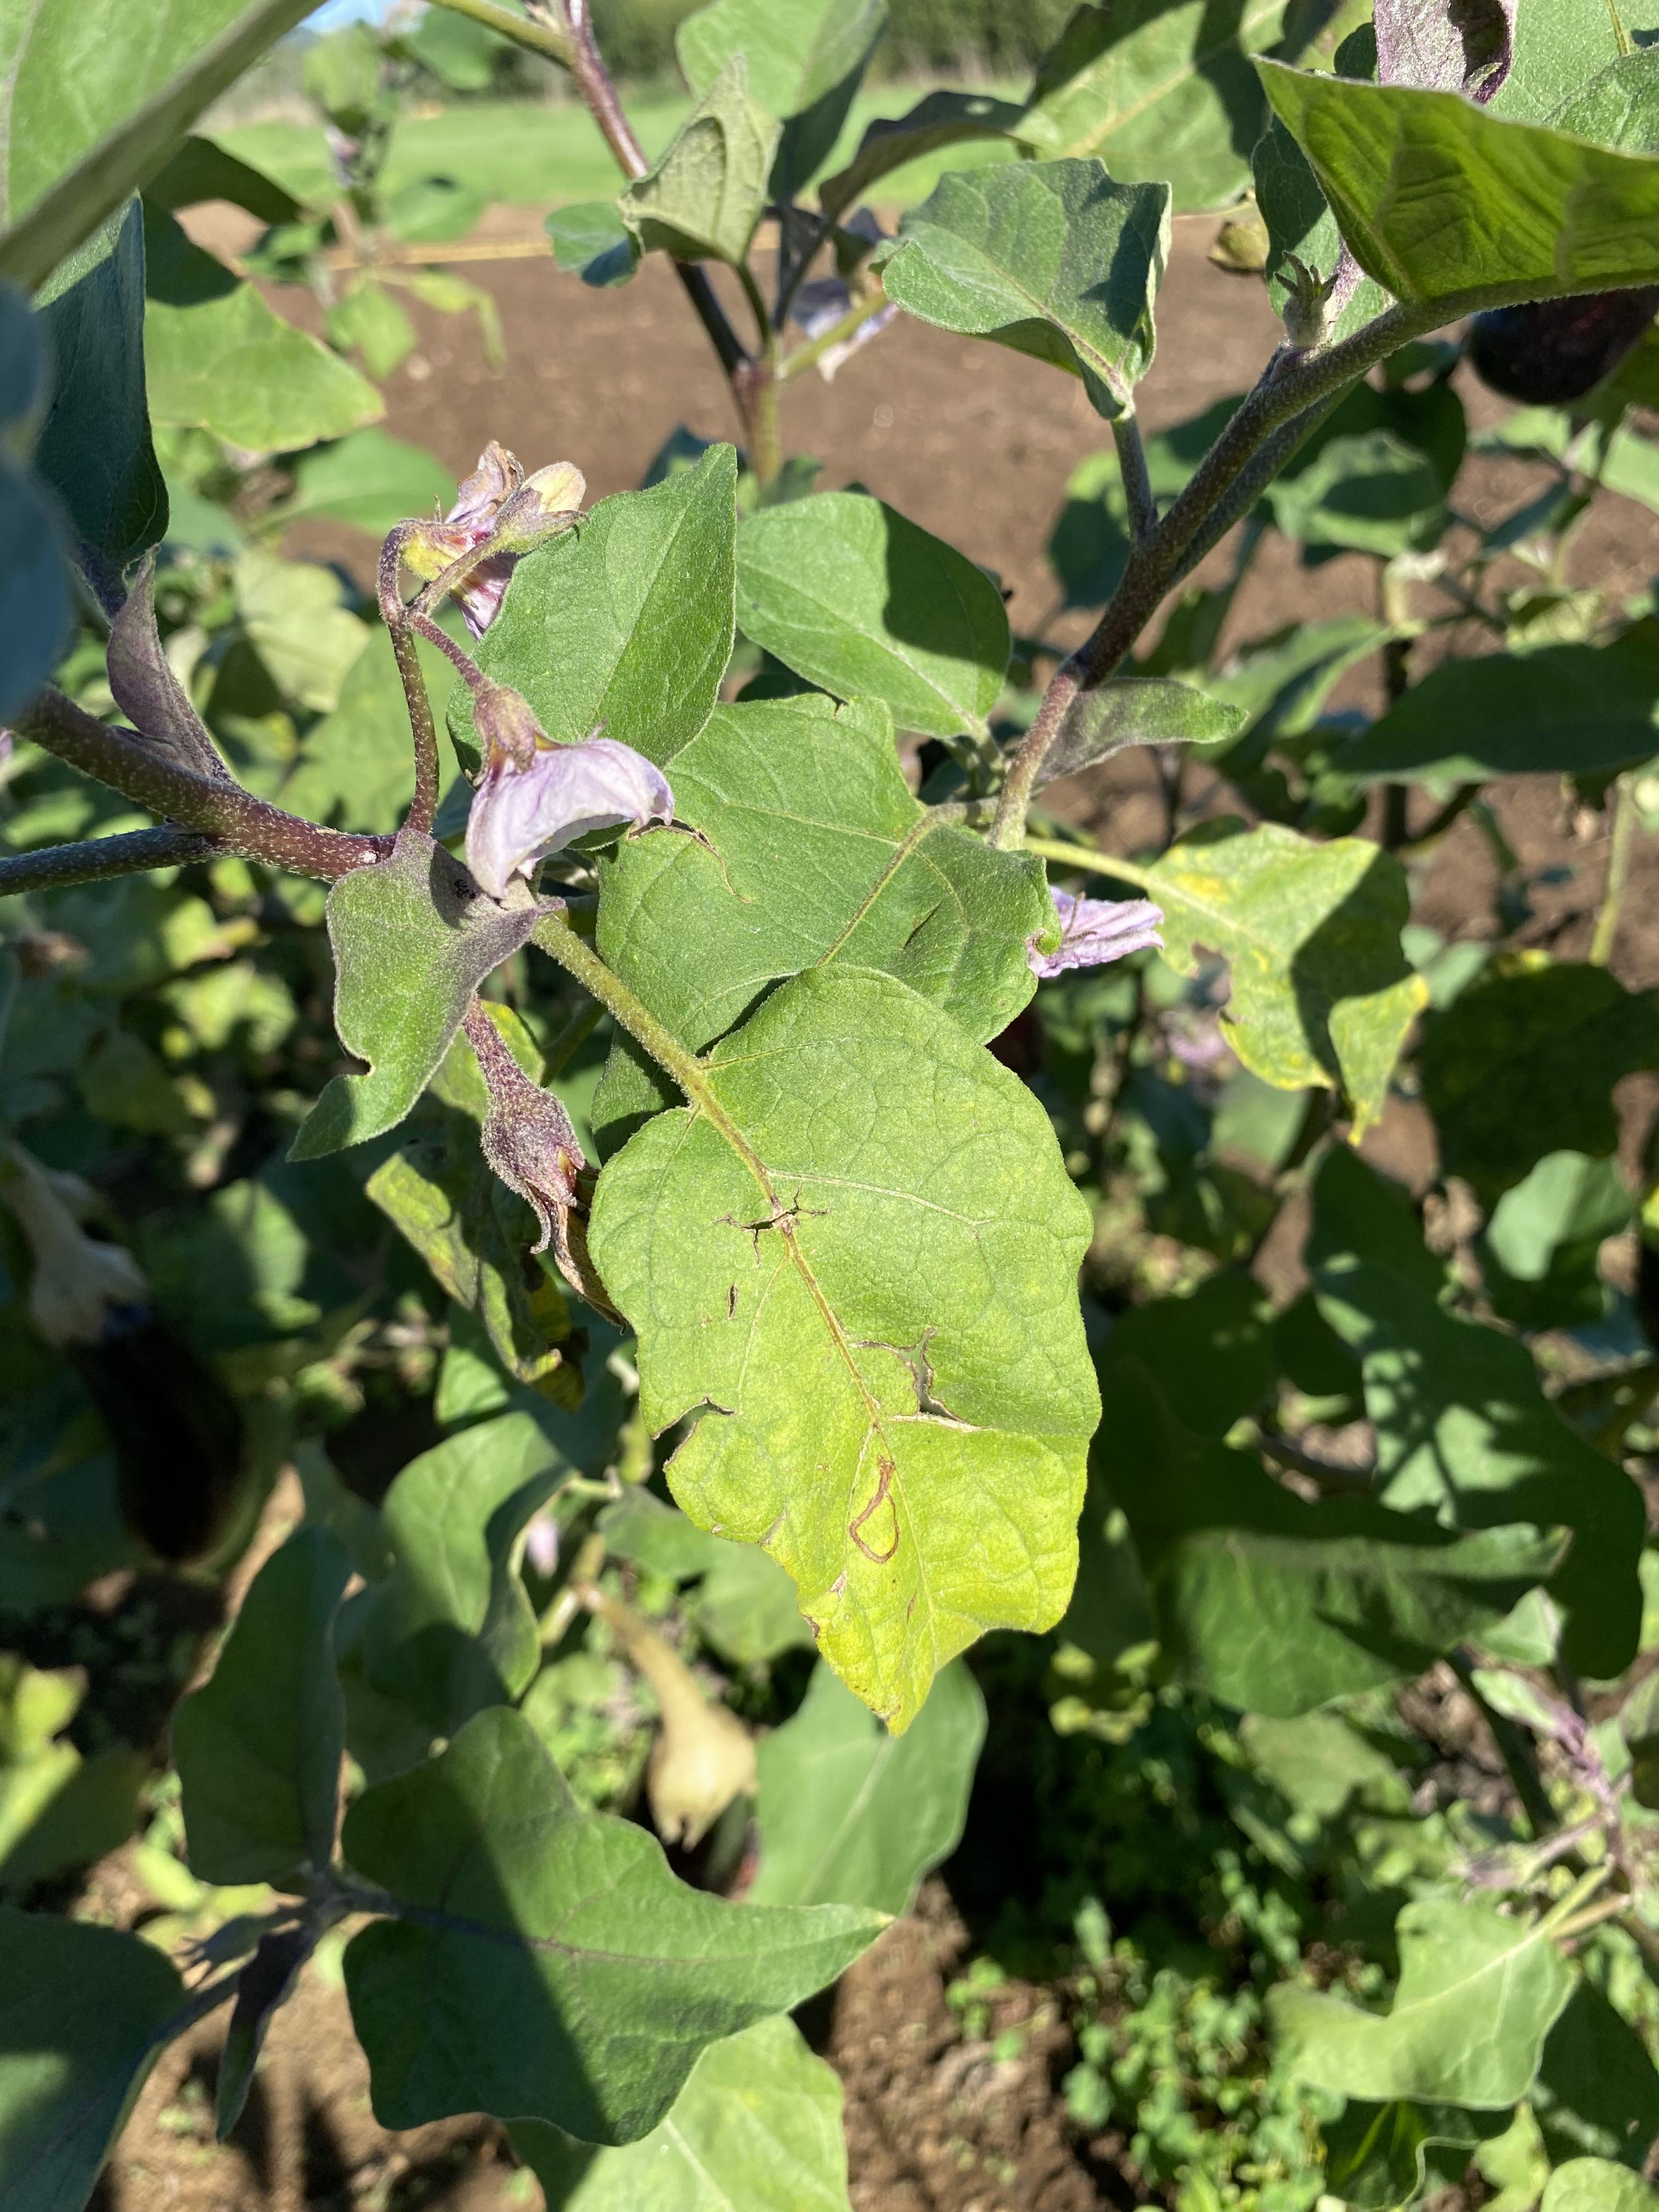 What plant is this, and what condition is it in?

aubergine, anthracnose
